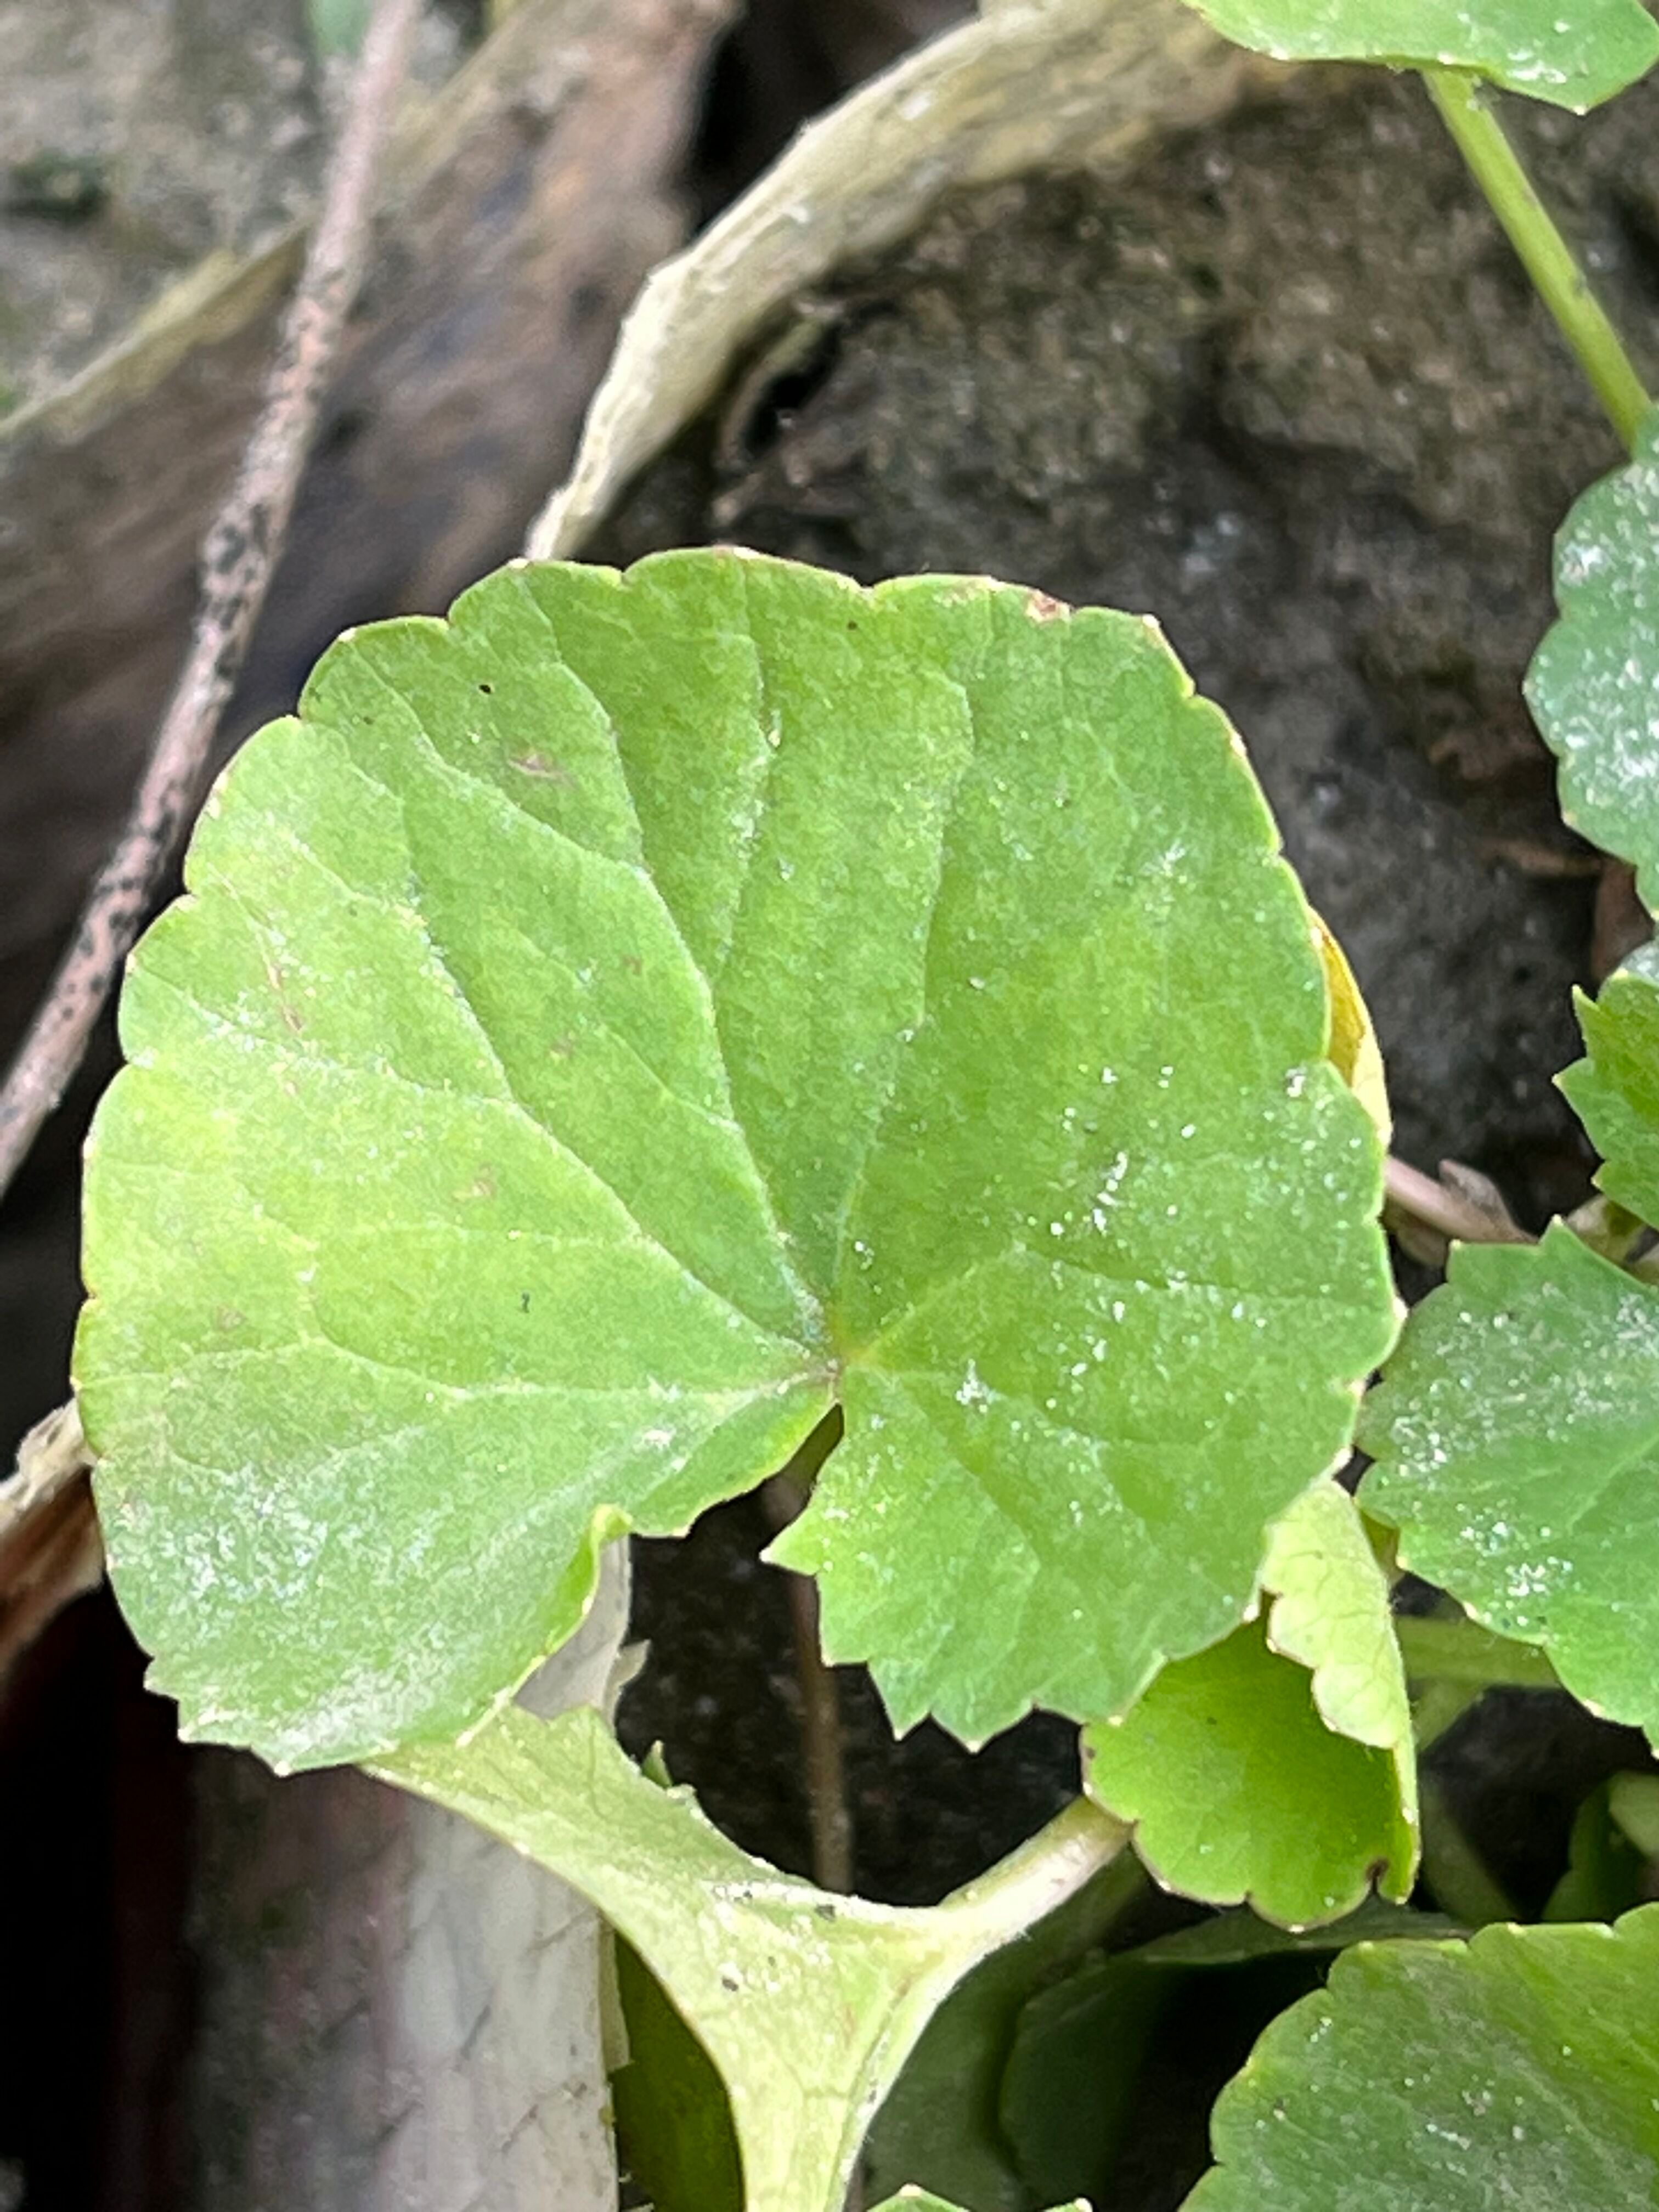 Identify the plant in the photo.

thankuni
